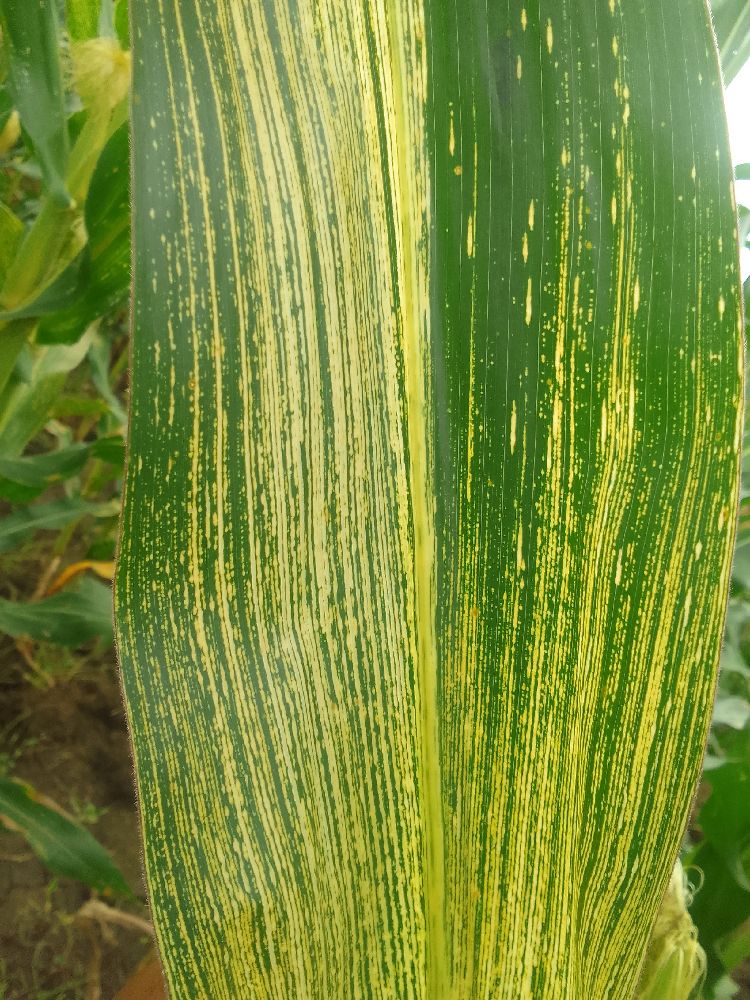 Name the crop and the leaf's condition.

maize, maize streak virus
